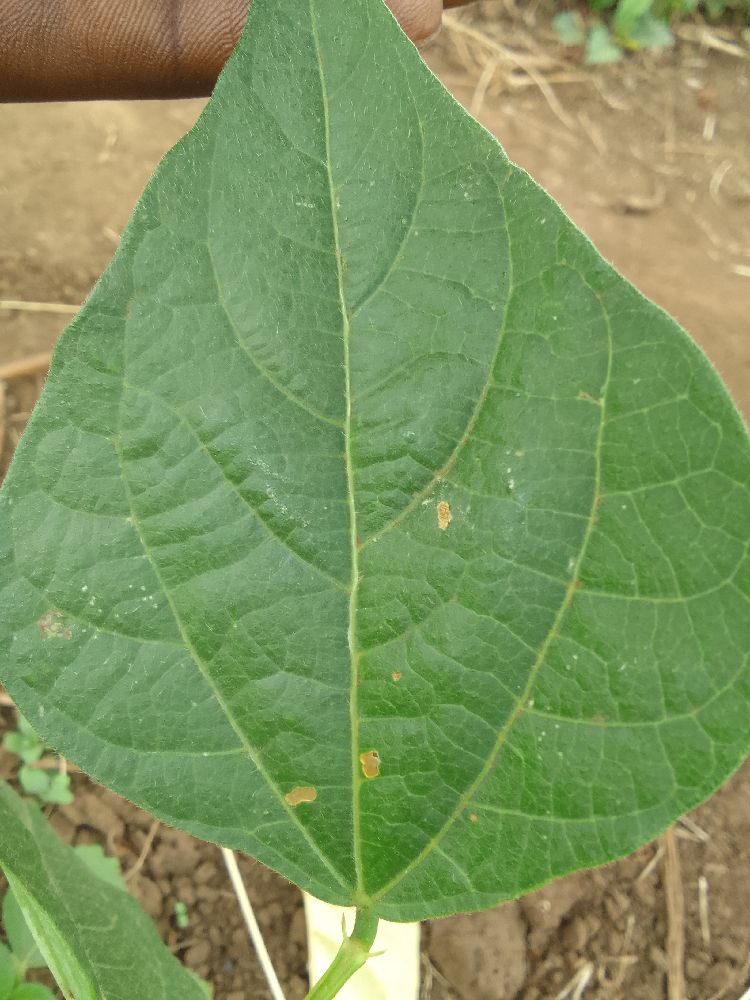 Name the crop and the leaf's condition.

common bean, healthy
